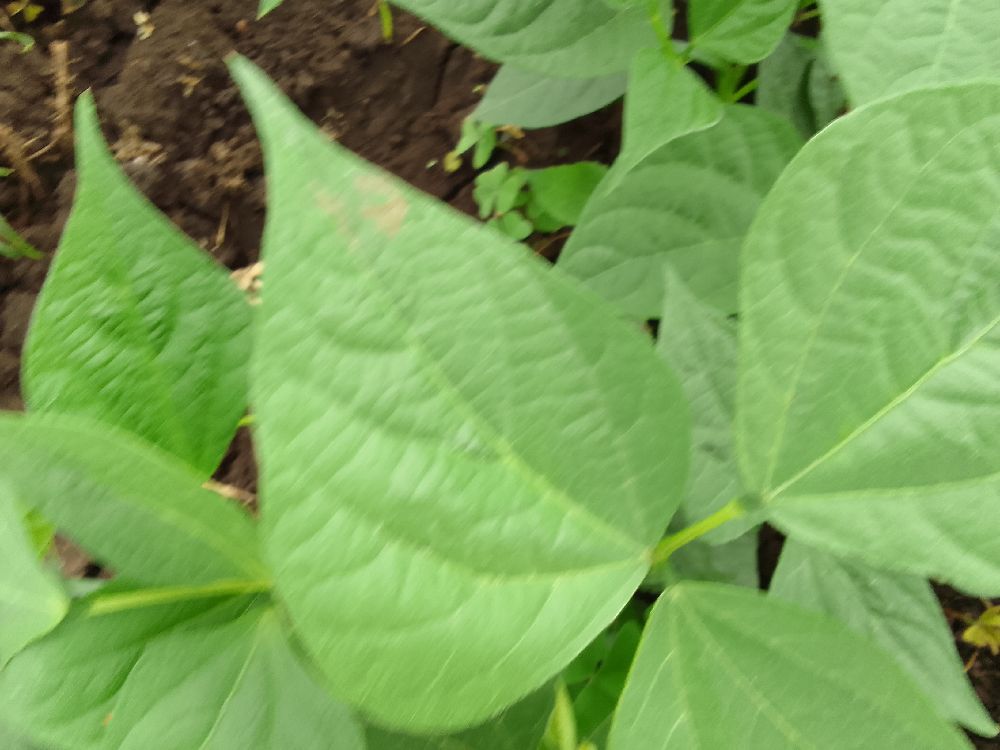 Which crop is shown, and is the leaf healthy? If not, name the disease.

common bean, healthy
